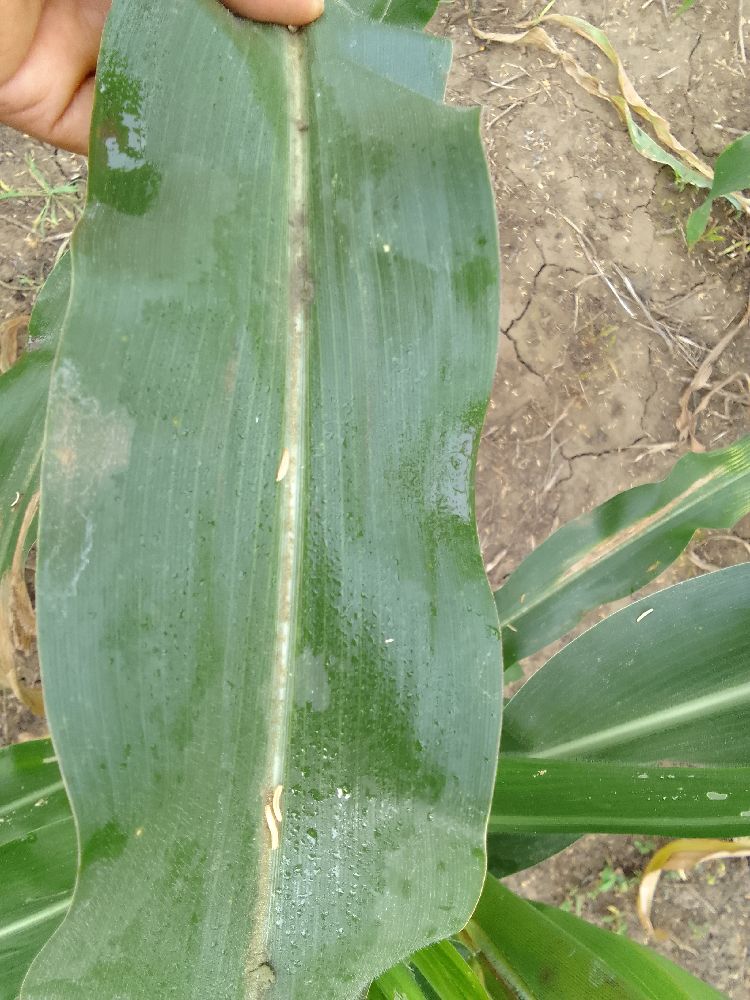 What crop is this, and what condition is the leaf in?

maize, healthy
